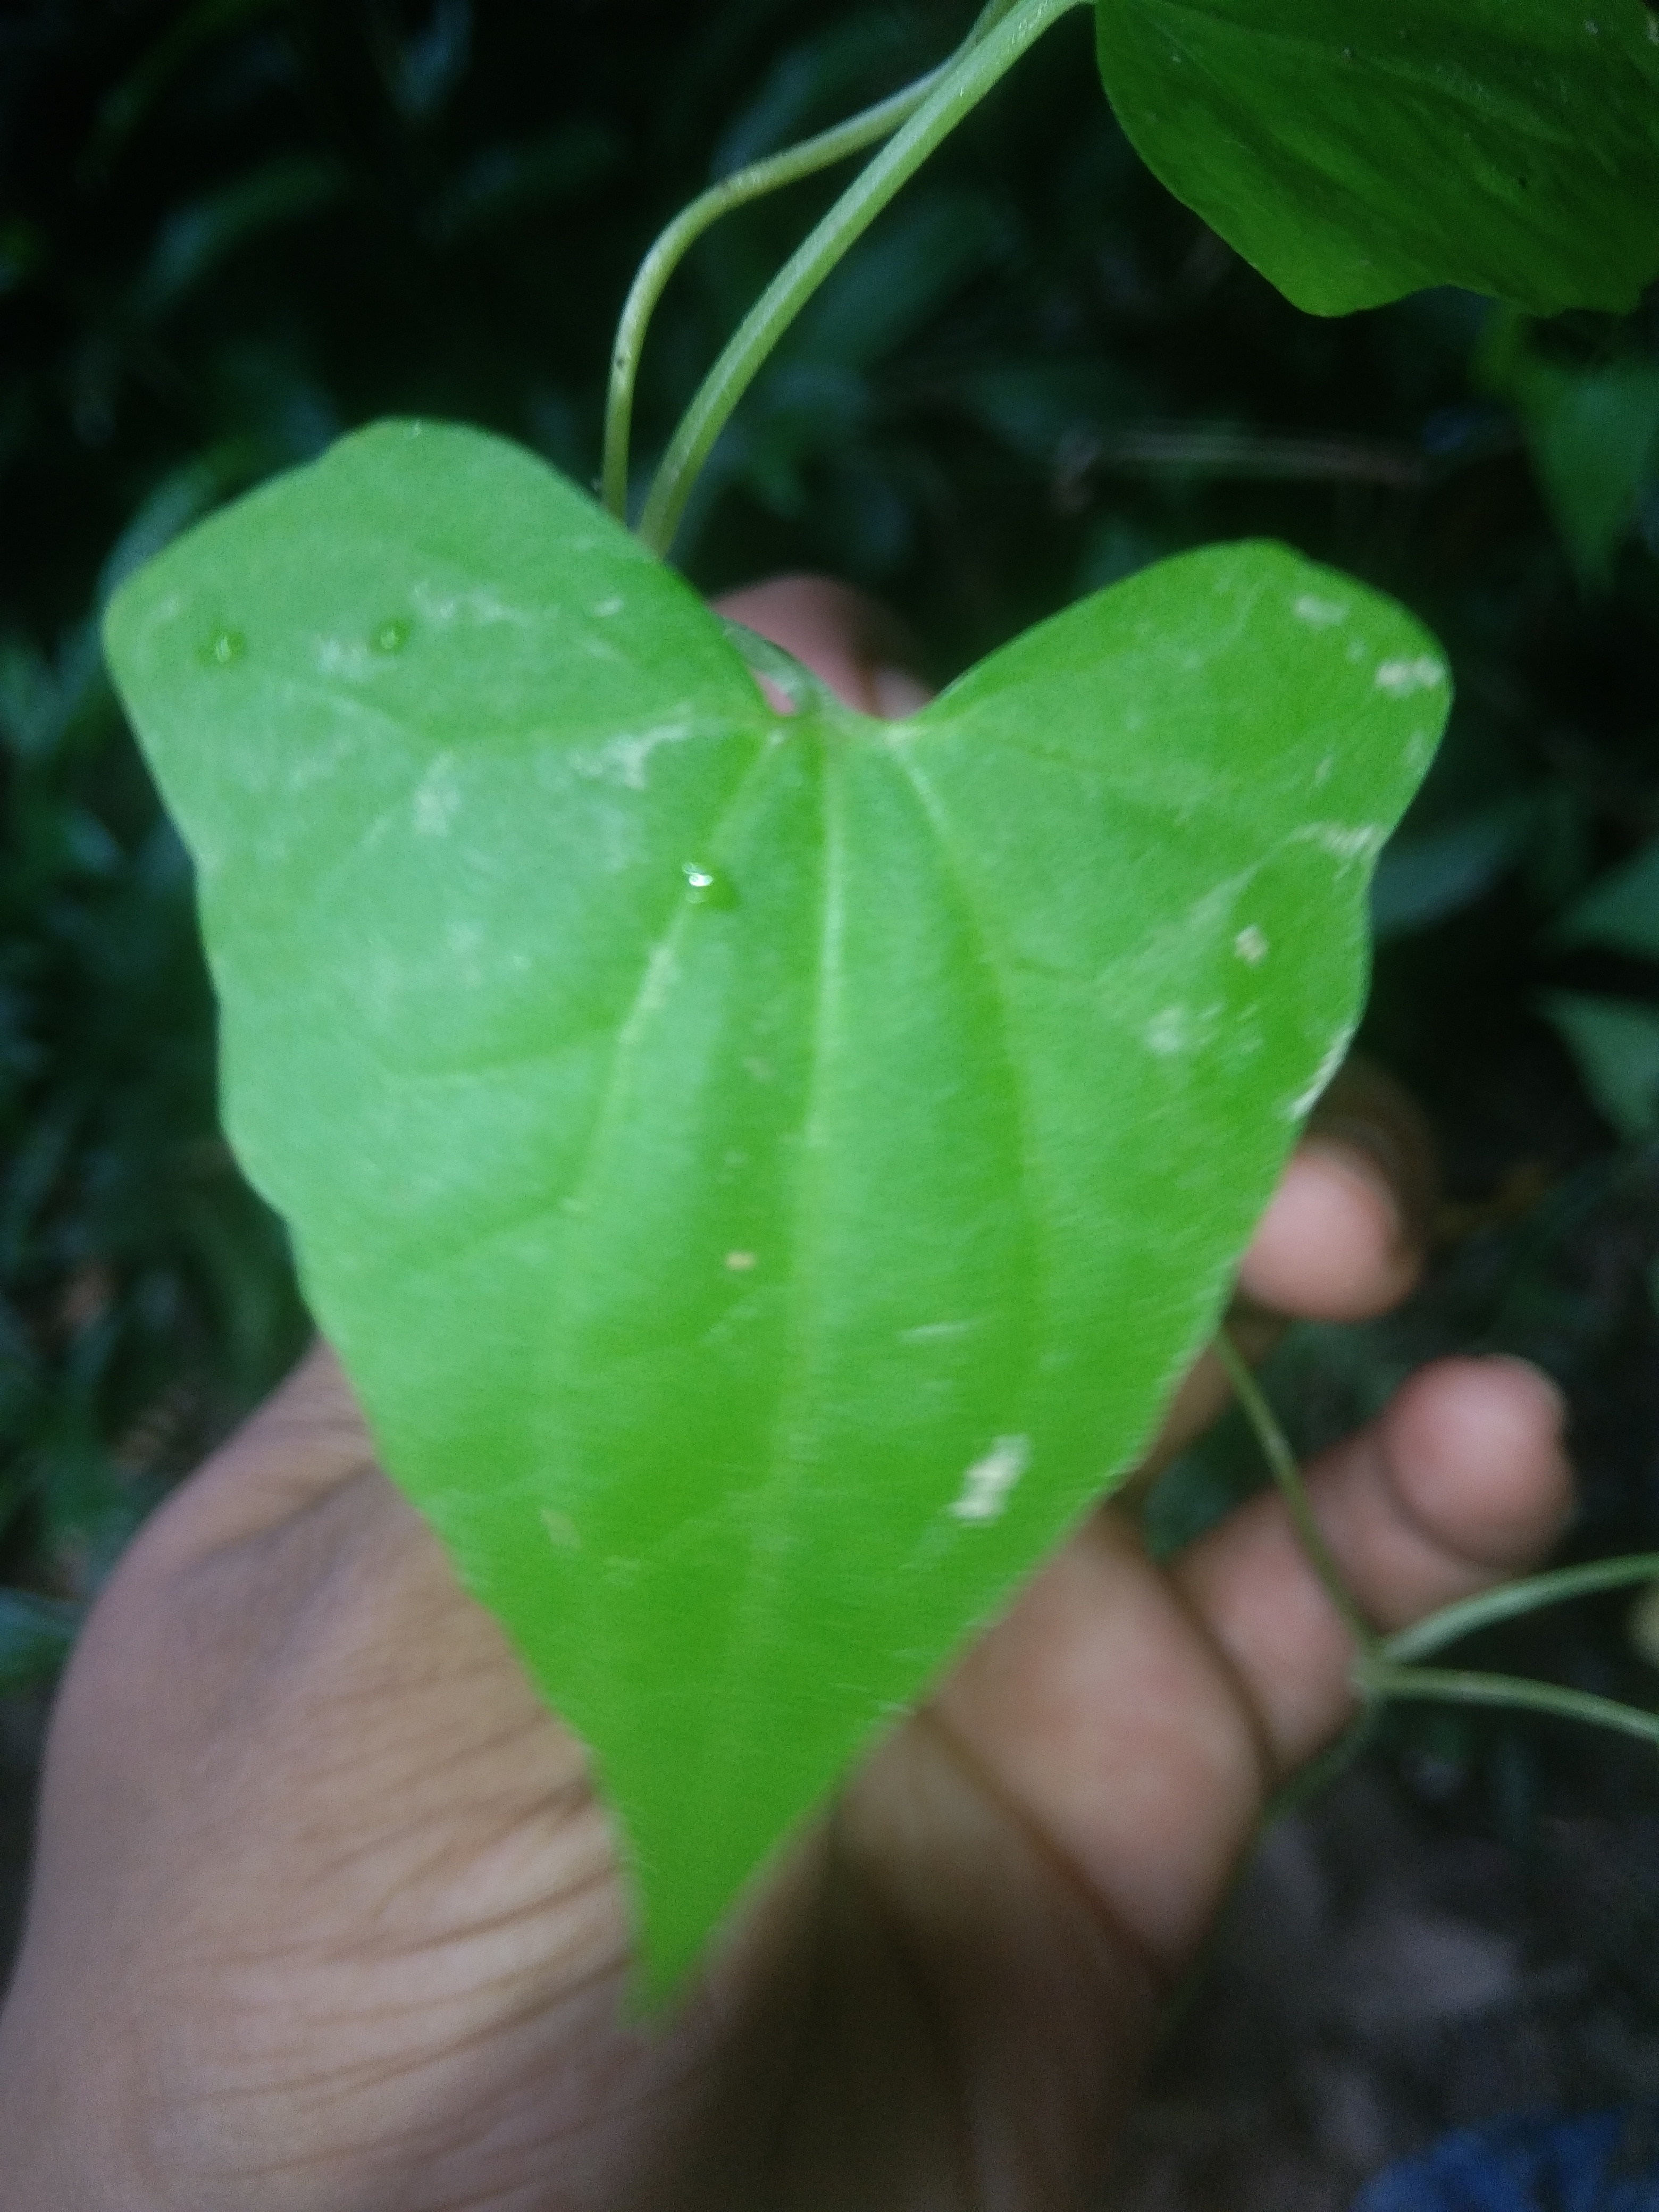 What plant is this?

bitter vine
